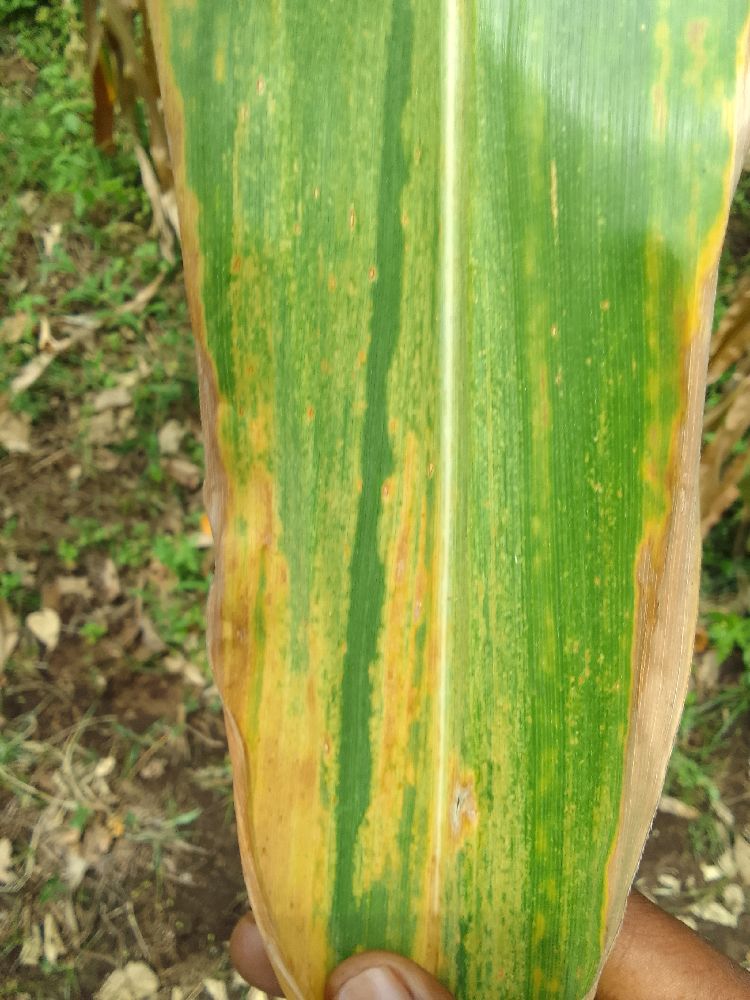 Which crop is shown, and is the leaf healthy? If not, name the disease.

maize, maize lethal necrosis
